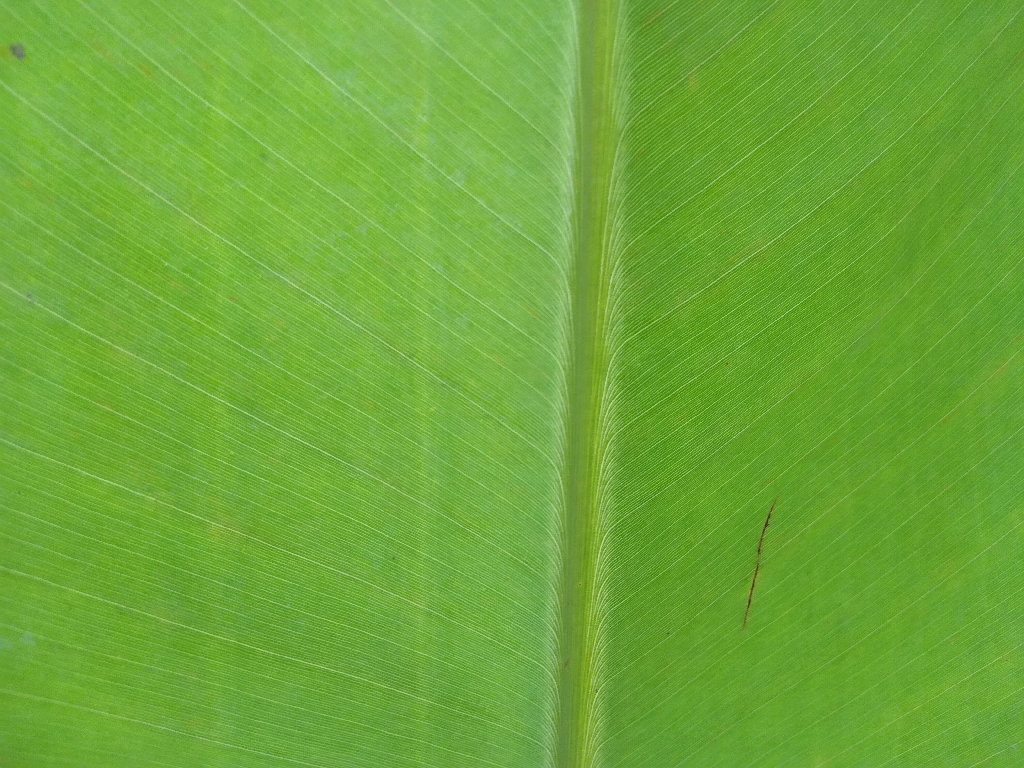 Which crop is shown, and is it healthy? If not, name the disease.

banana, healthy
